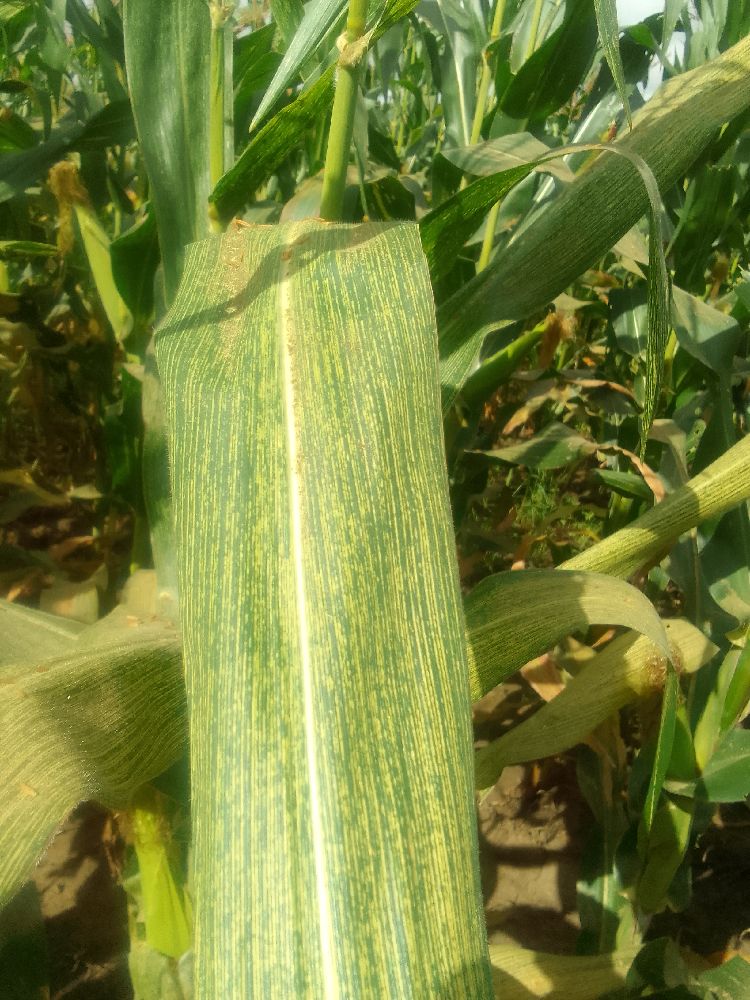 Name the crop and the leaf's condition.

maize, maize streak virus
